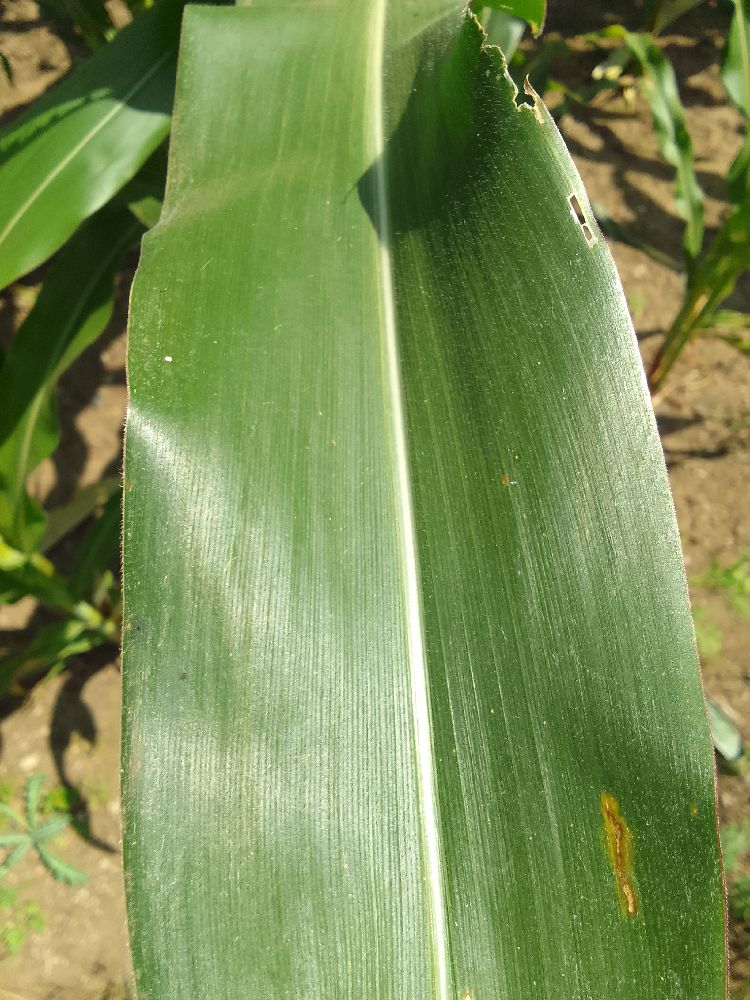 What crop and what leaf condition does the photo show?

maize, healthy
